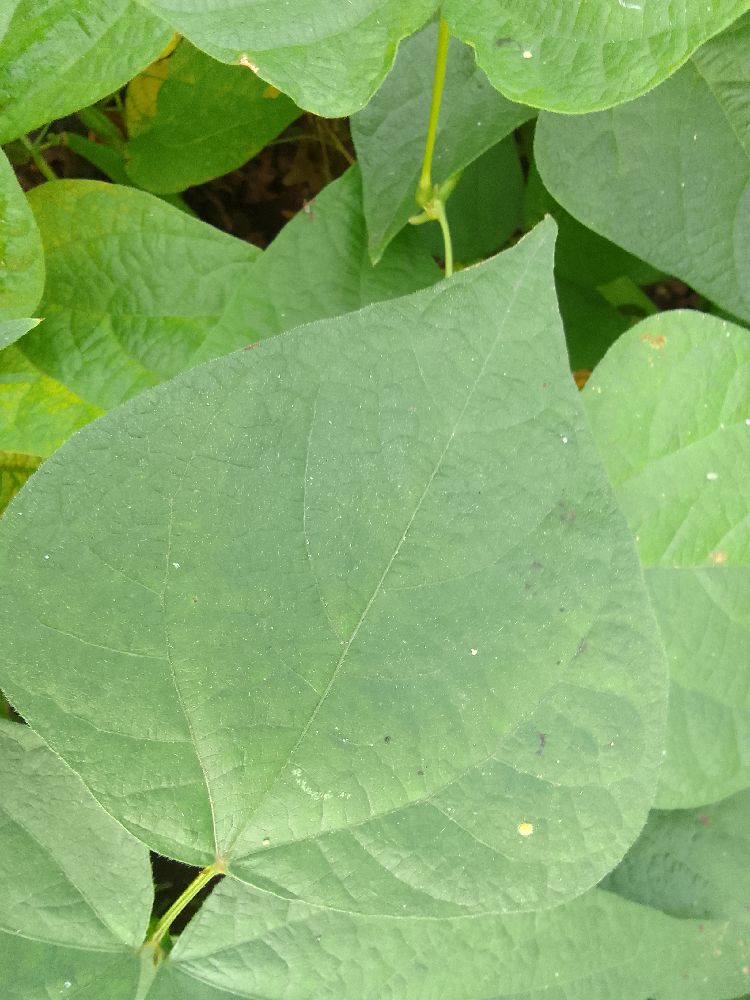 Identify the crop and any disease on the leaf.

common bean, healthy
